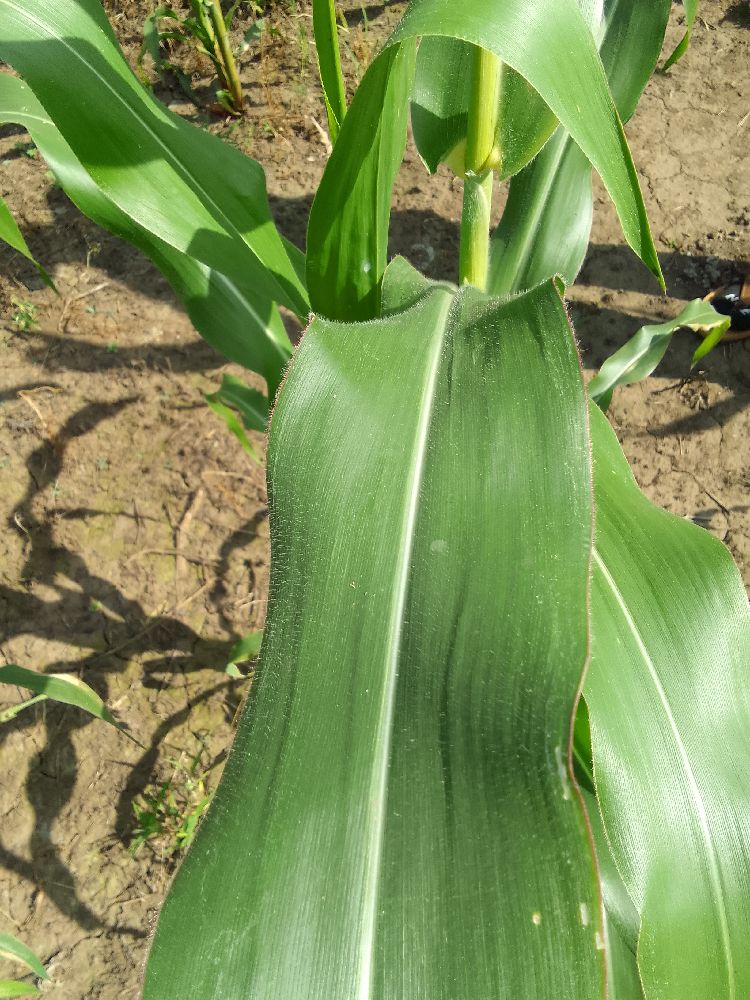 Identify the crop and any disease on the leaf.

maize, healthy
